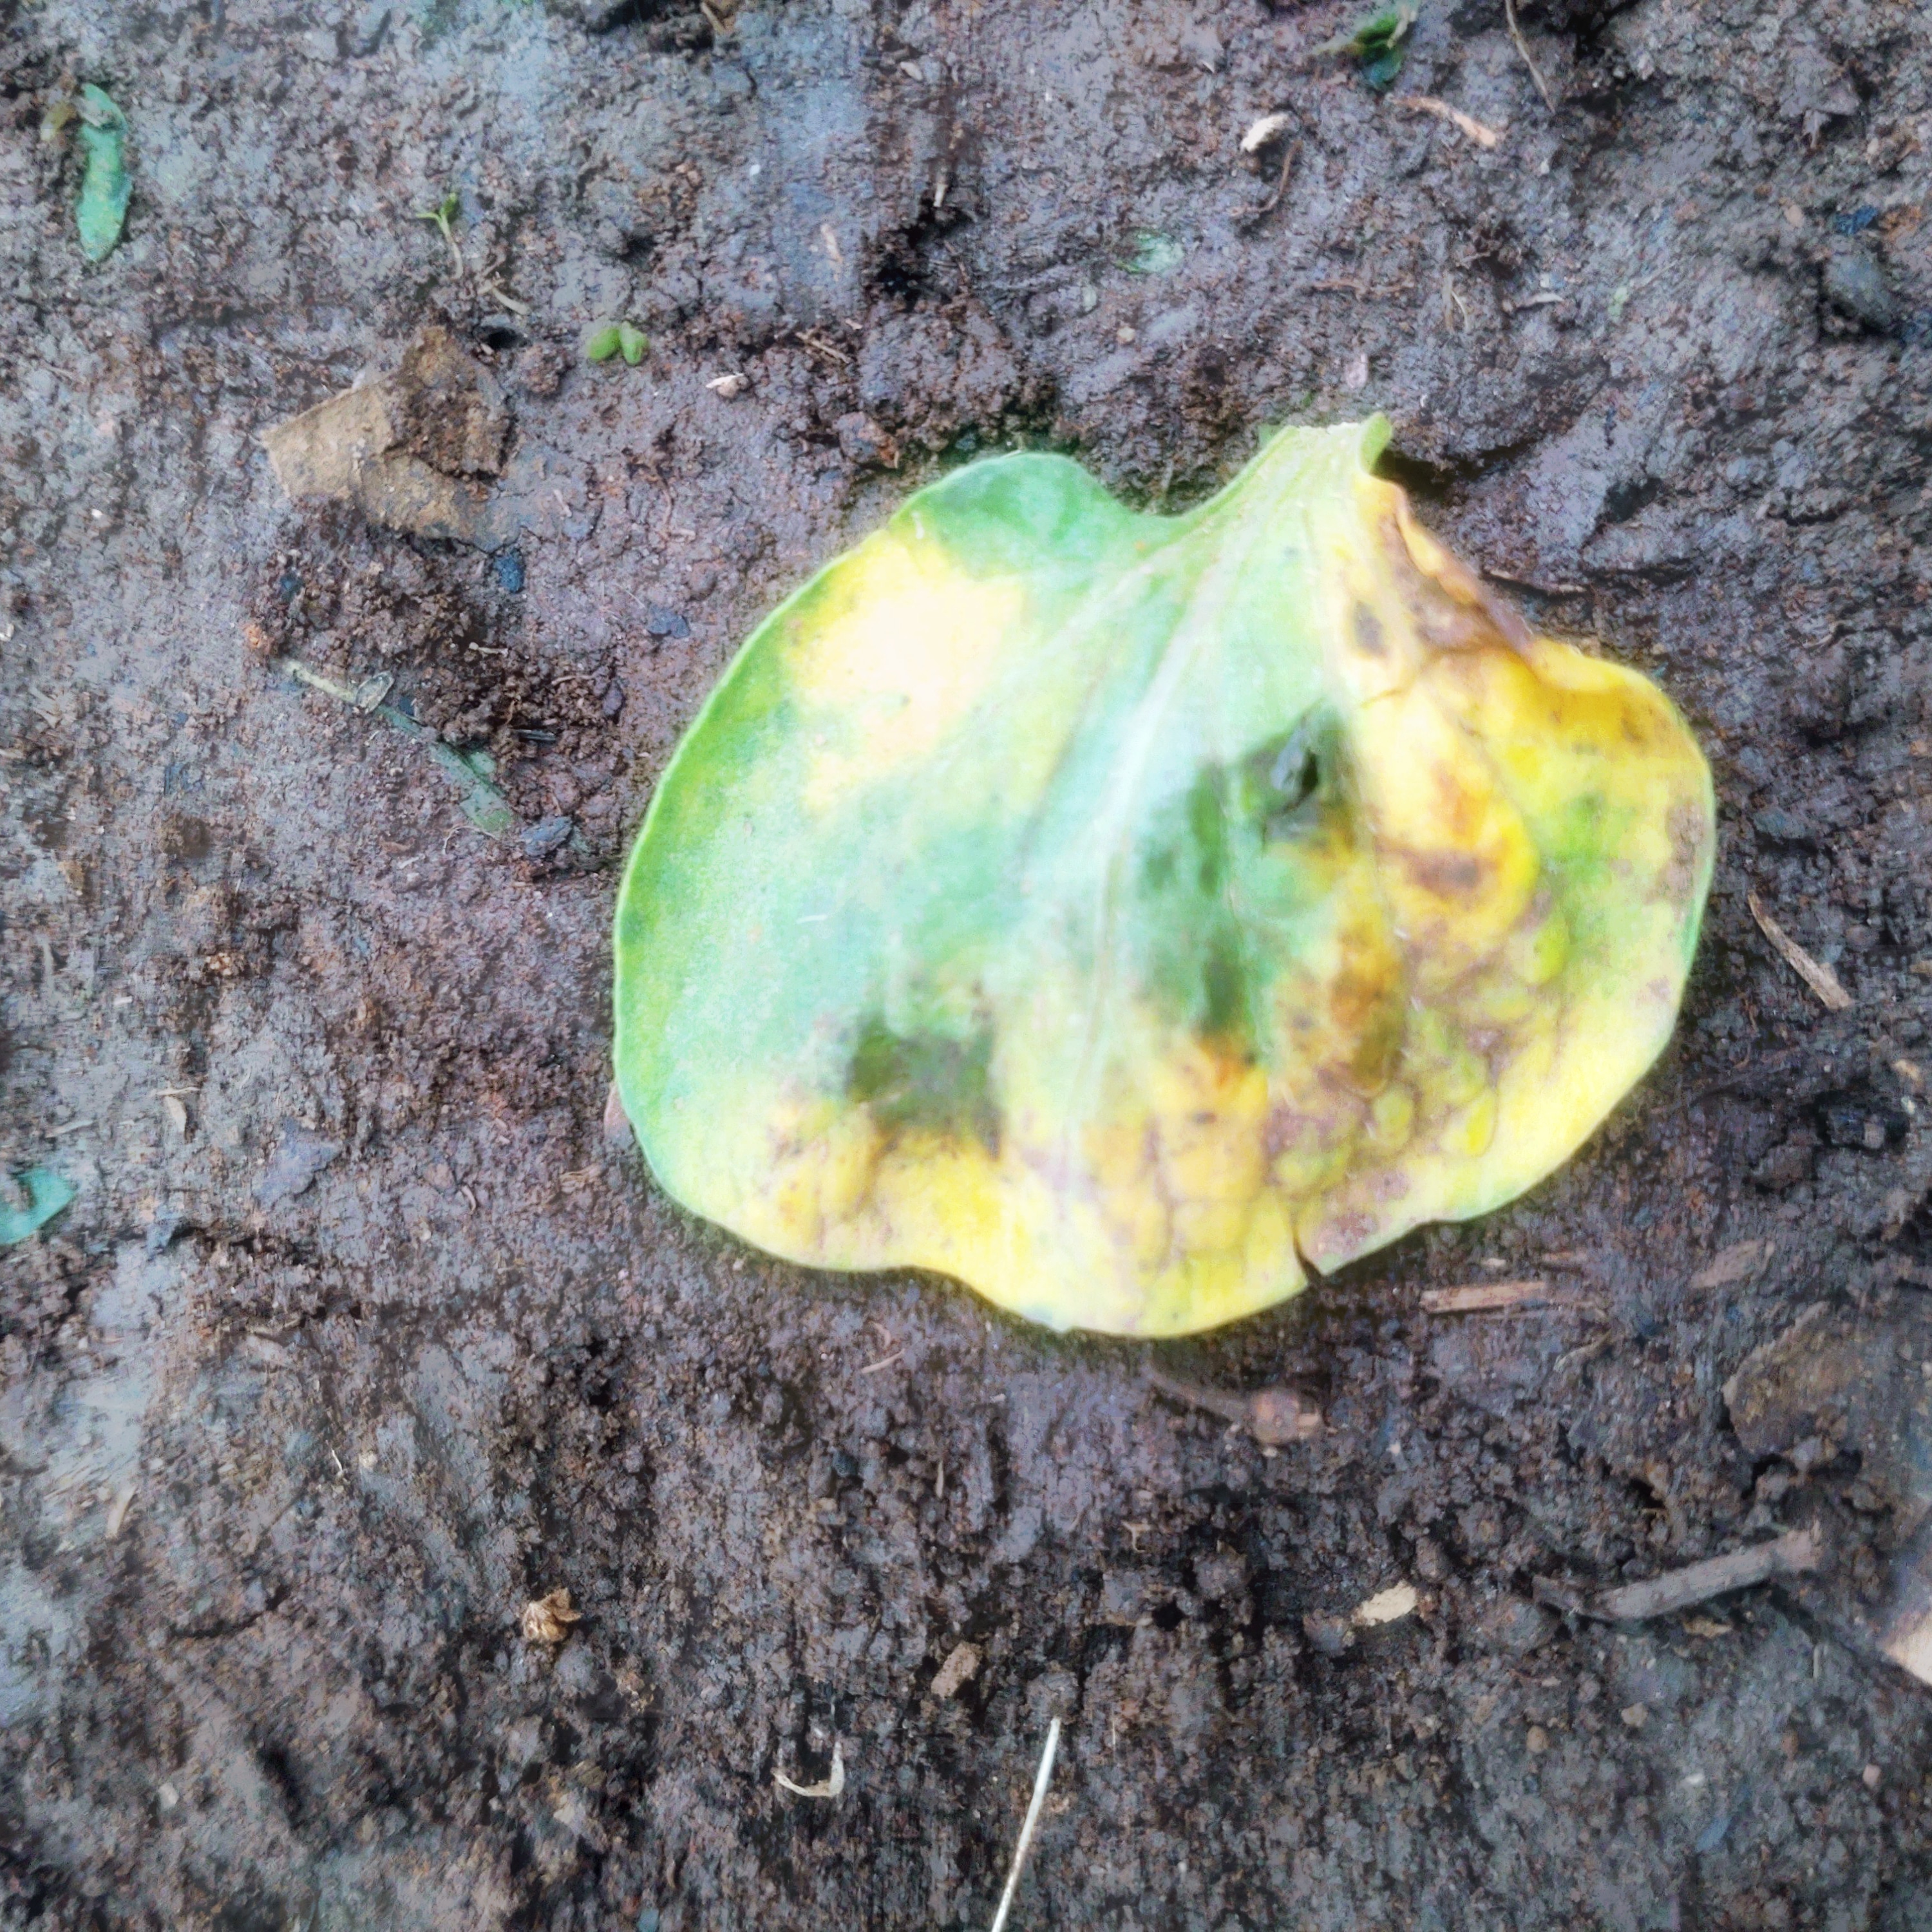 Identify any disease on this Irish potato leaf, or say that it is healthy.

late blight
